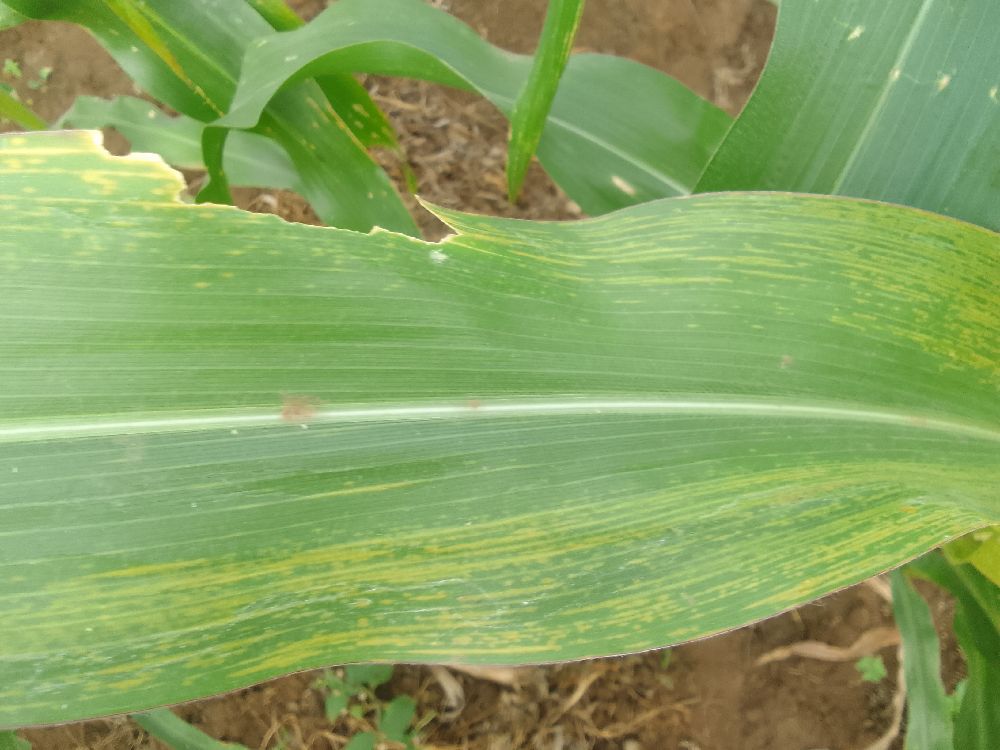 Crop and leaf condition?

maize, maize lethal necrosis
